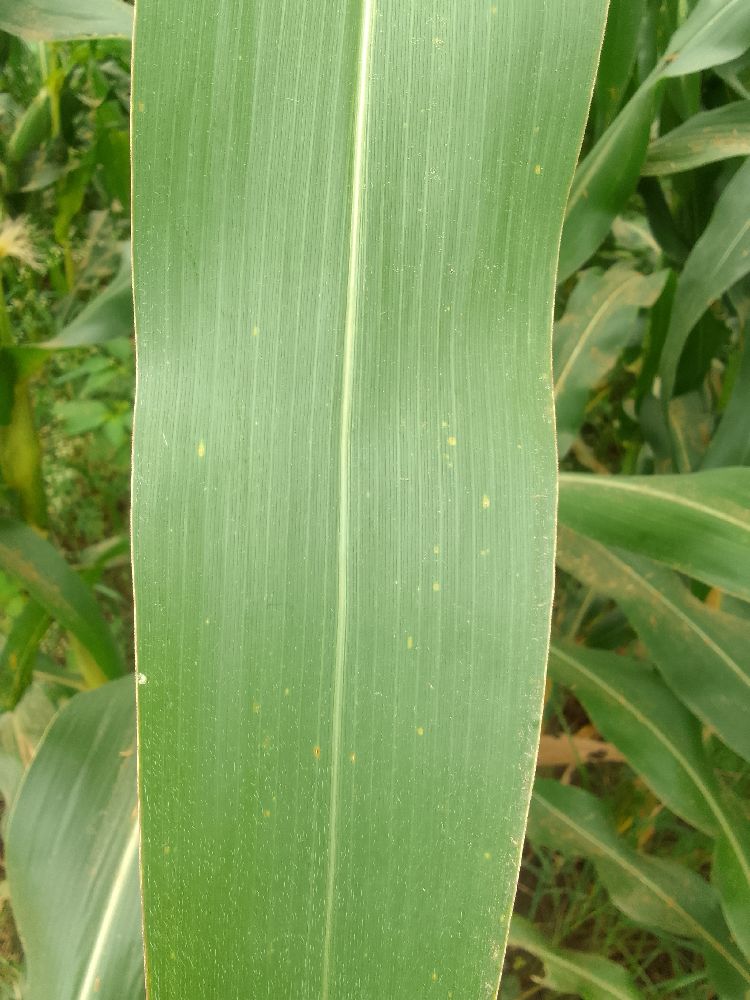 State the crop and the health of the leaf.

maize, healthy
